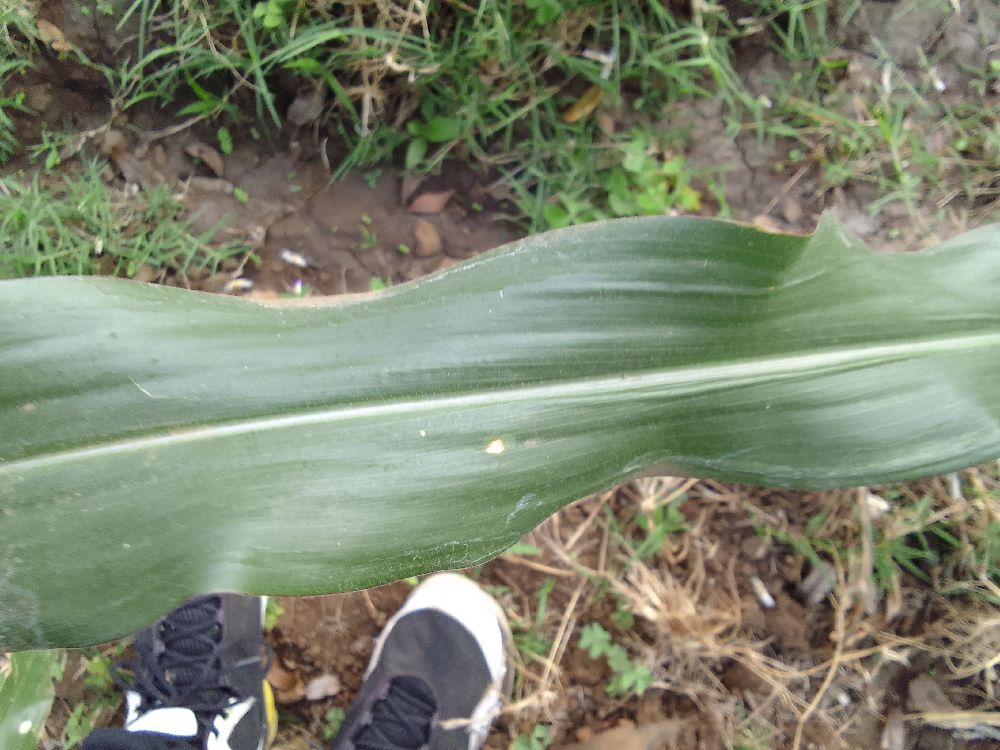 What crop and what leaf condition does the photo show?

maize, healthy
